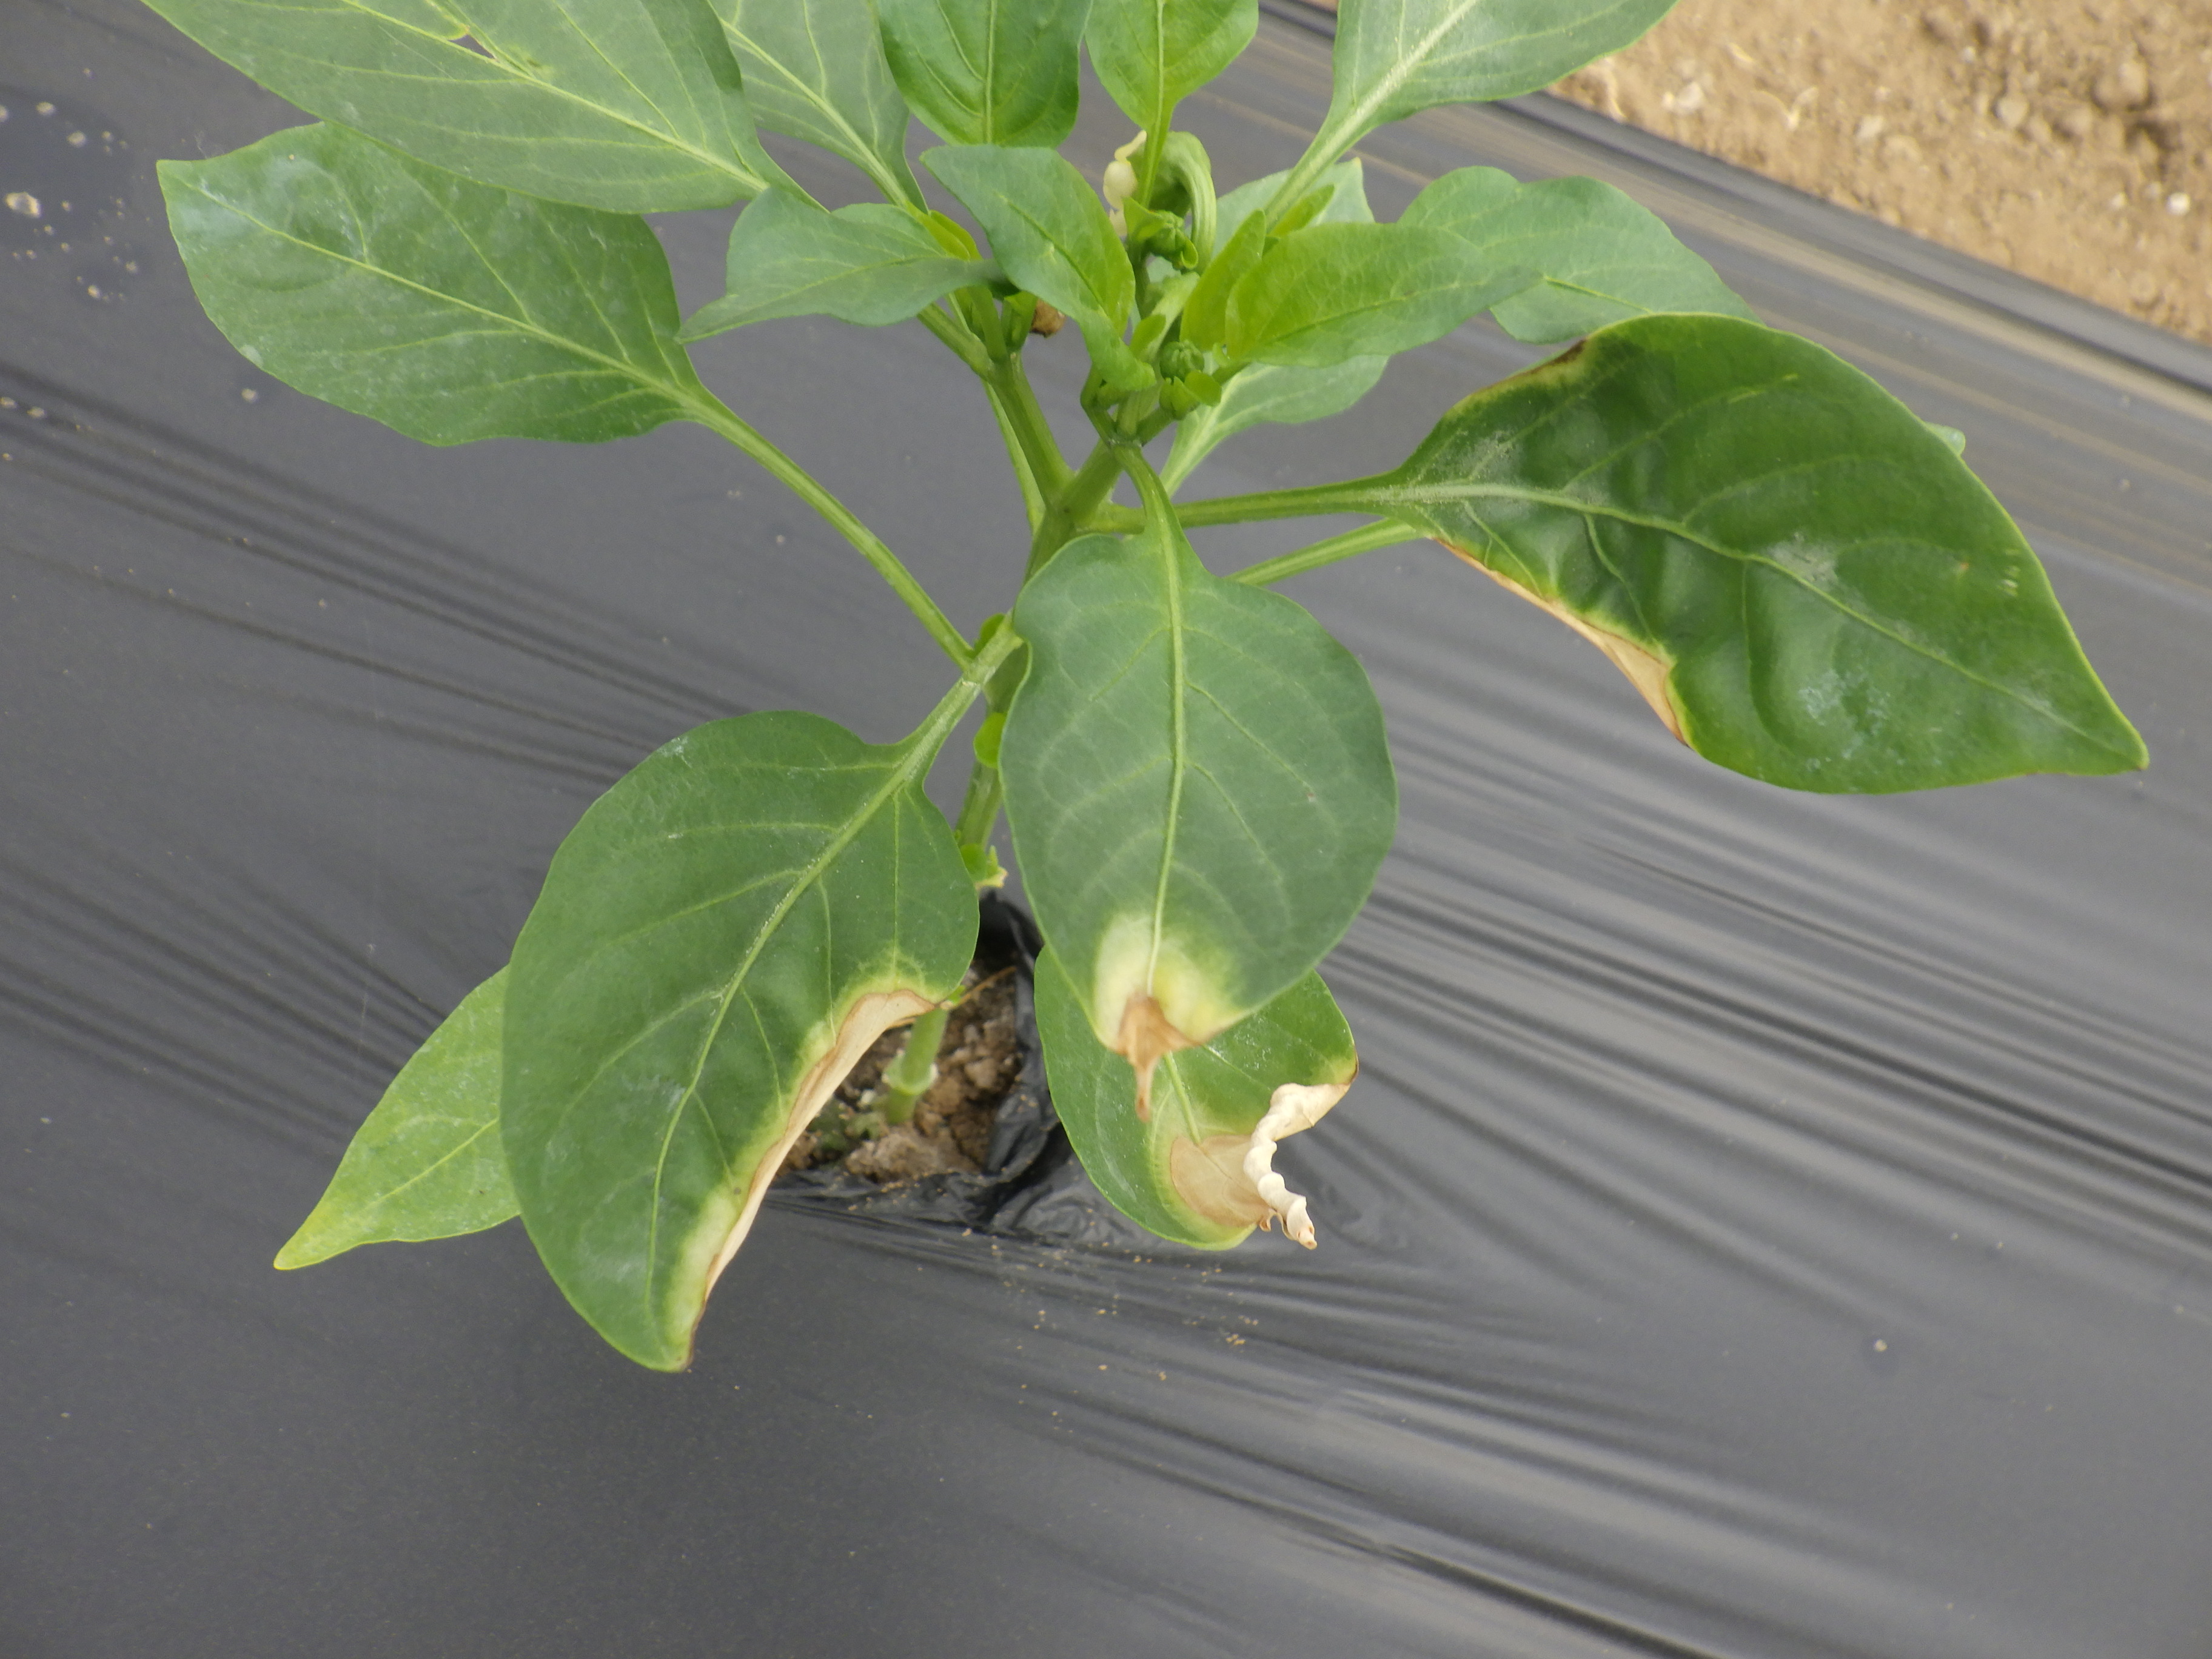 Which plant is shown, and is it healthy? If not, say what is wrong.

bell pepper, chemical damage
